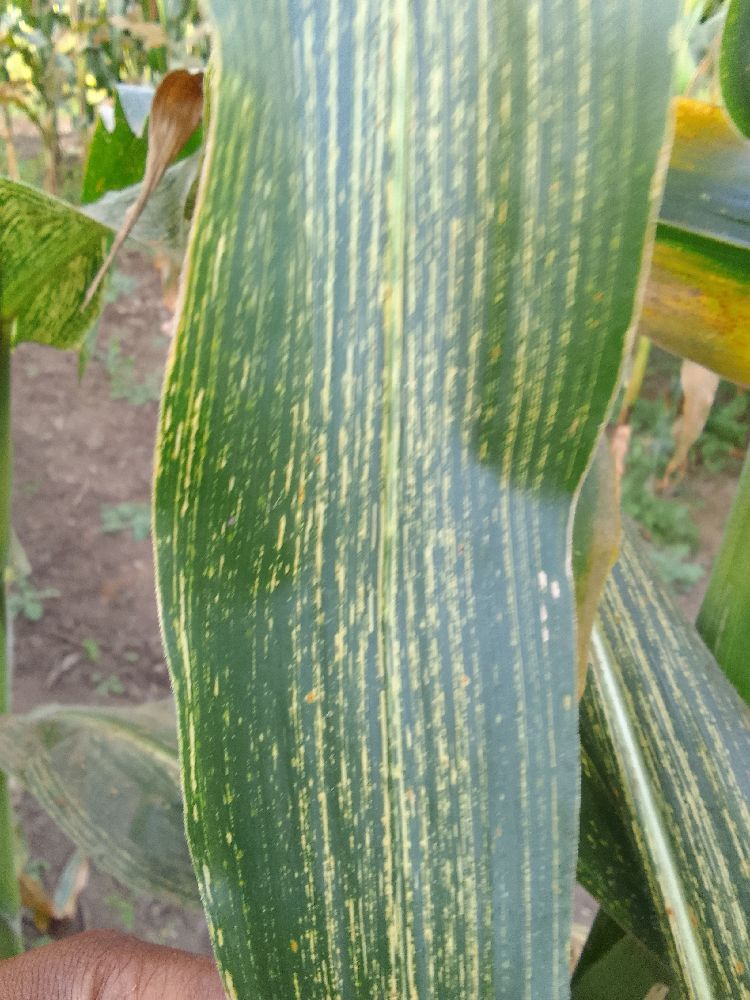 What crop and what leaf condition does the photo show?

maize, maize streak virus
